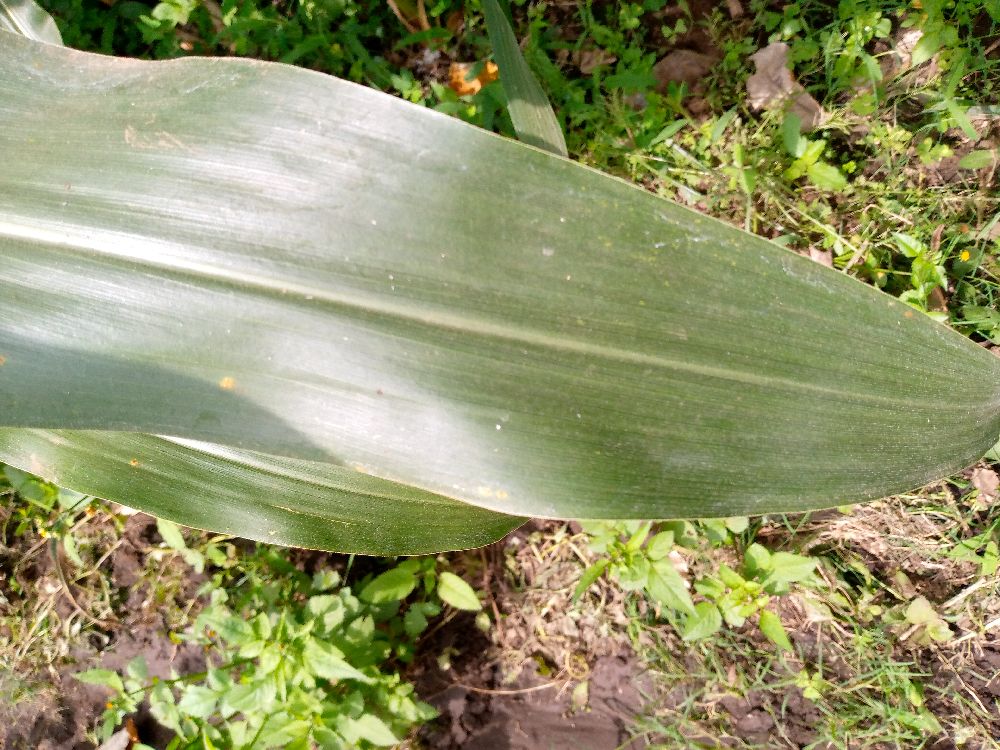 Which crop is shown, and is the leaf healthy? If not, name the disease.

maize, healthy
